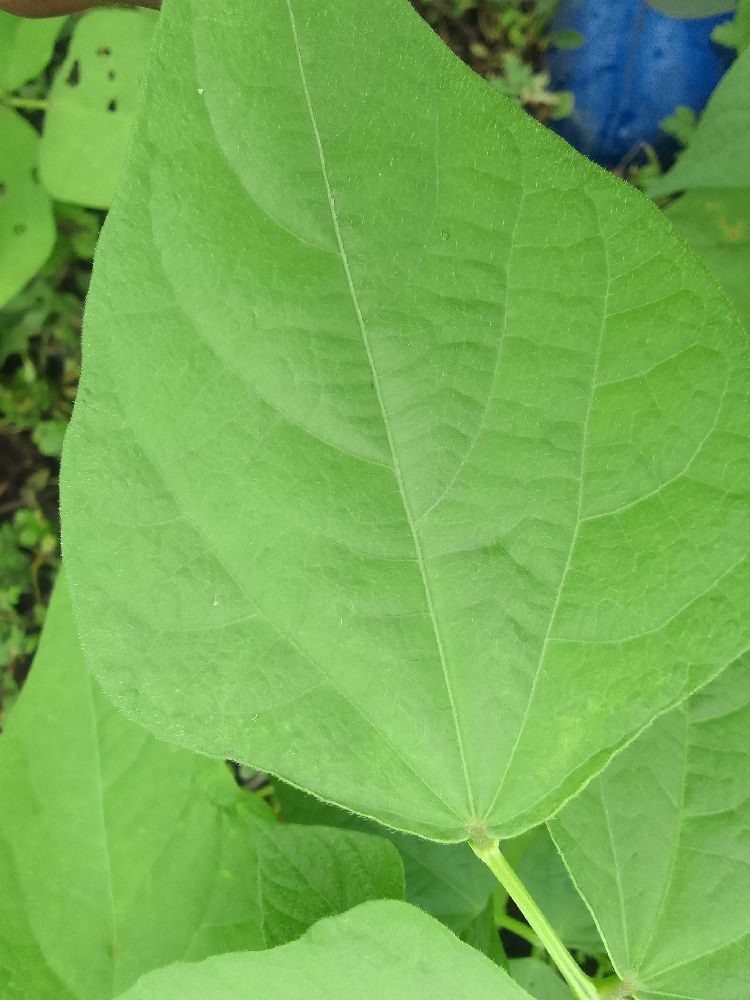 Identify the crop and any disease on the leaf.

common bean, healthy
